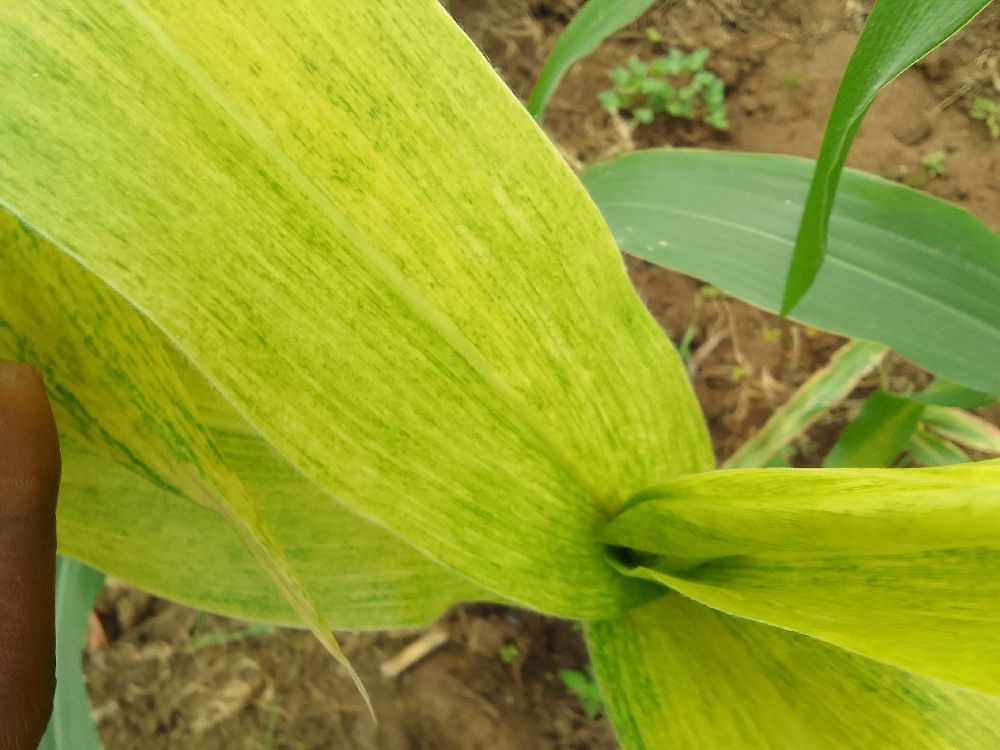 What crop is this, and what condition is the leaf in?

maize, maize lethal necrosis
